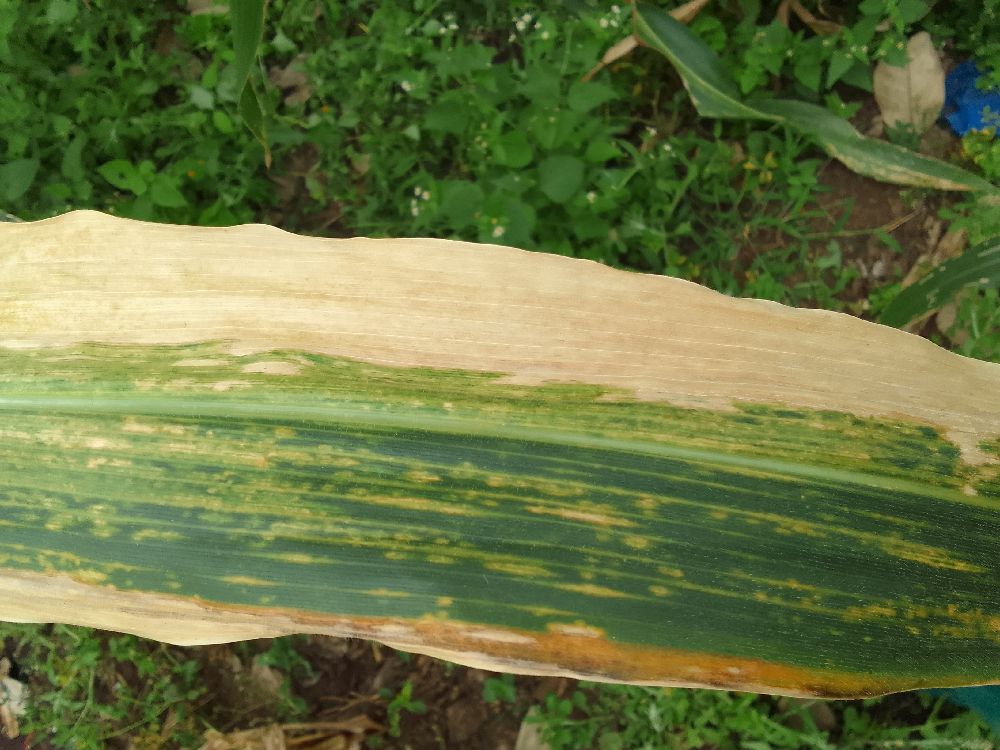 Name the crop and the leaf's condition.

maize, maize lethal necrosis
